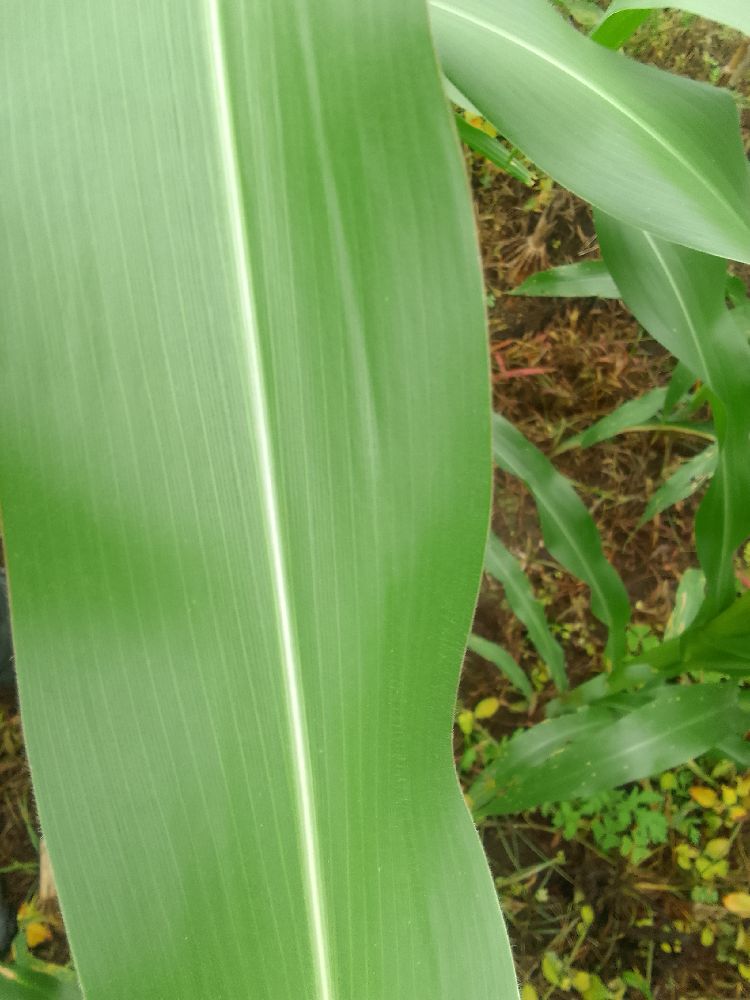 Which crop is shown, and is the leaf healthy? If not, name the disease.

maize, healthy
